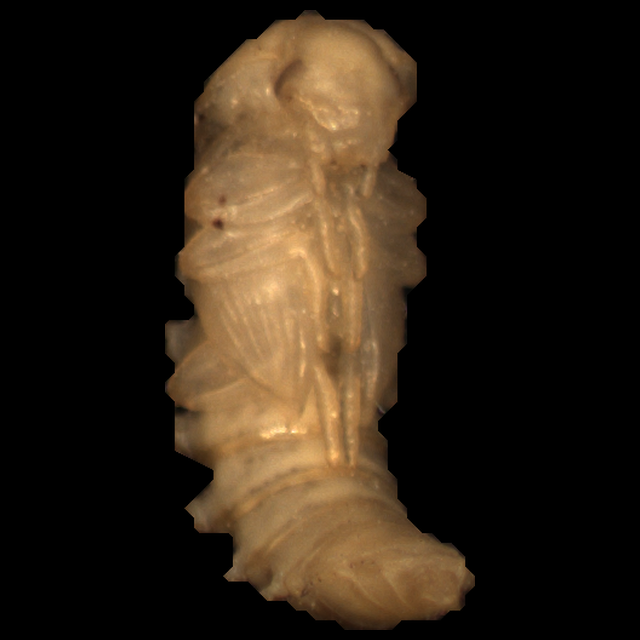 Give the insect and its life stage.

mealworm pupa
